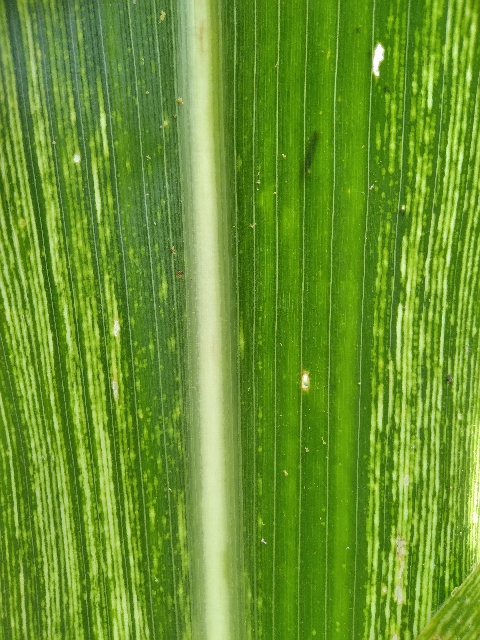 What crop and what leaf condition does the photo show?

maize, maize streak virus
